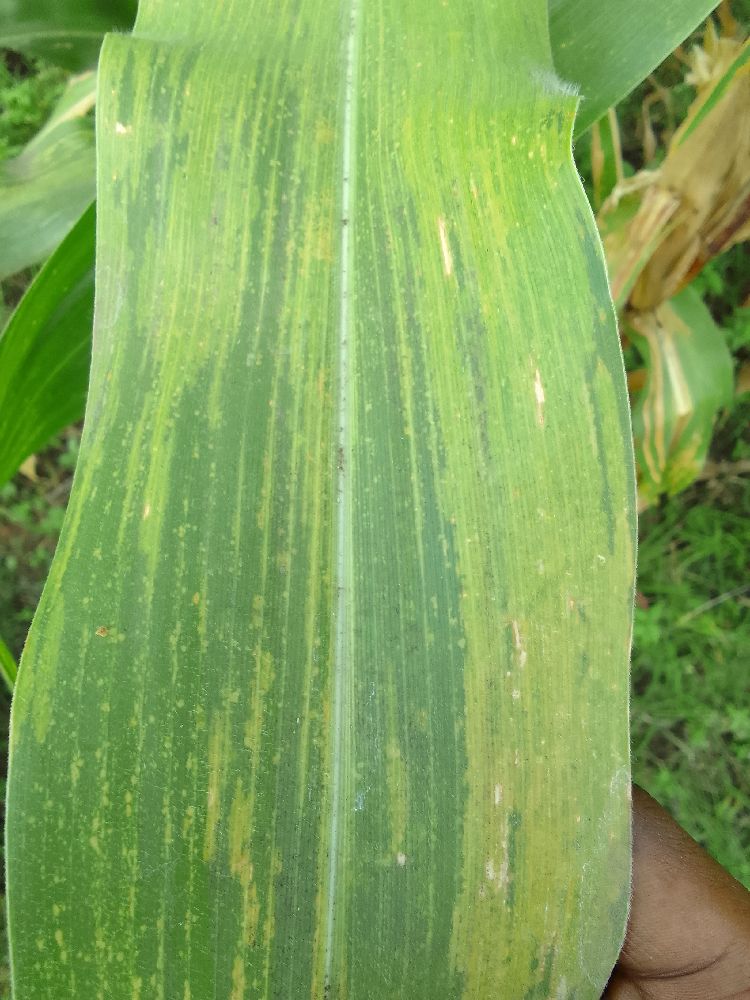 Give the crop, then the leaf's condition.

maize, maize lethal necrosis
